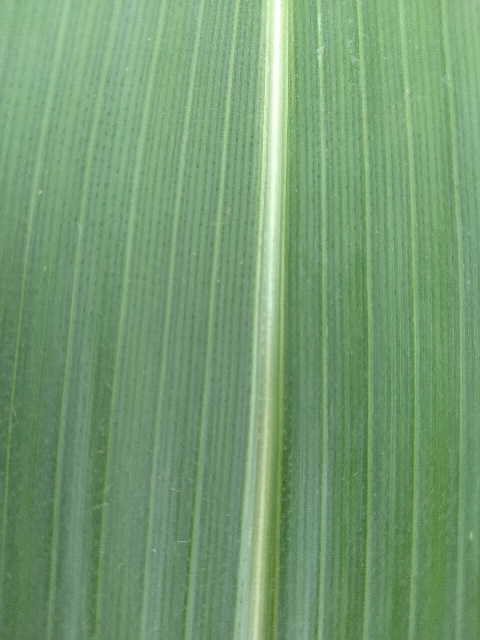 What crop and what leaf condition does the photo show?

maize, healthy
